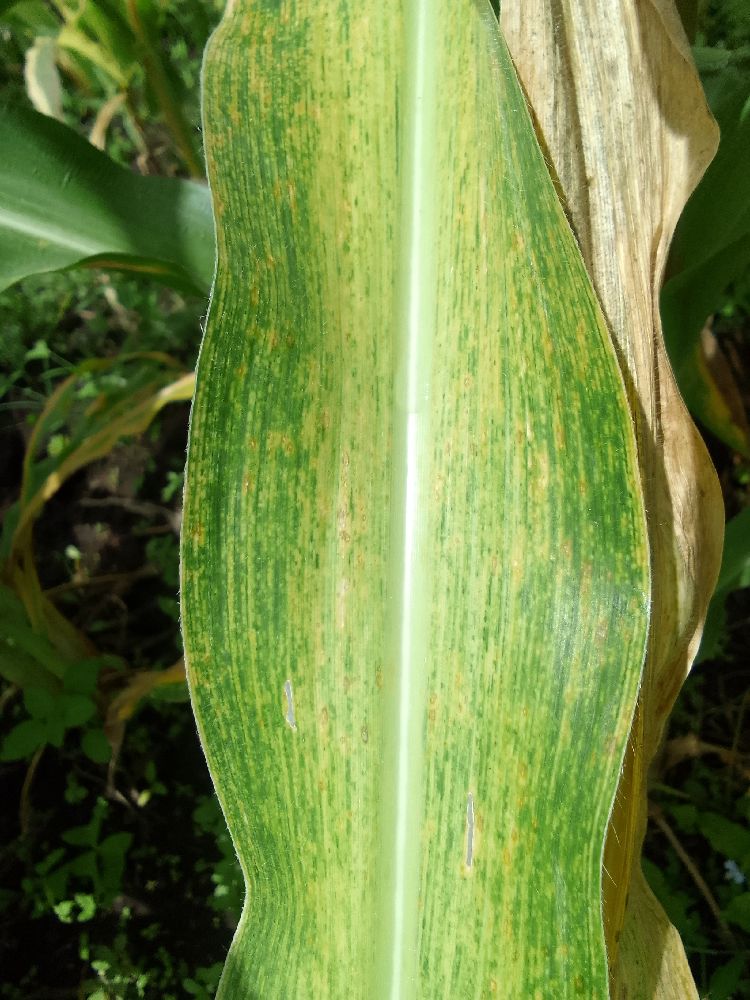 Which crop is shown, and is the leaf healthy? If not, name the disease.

maize, maize lethal necrosis
